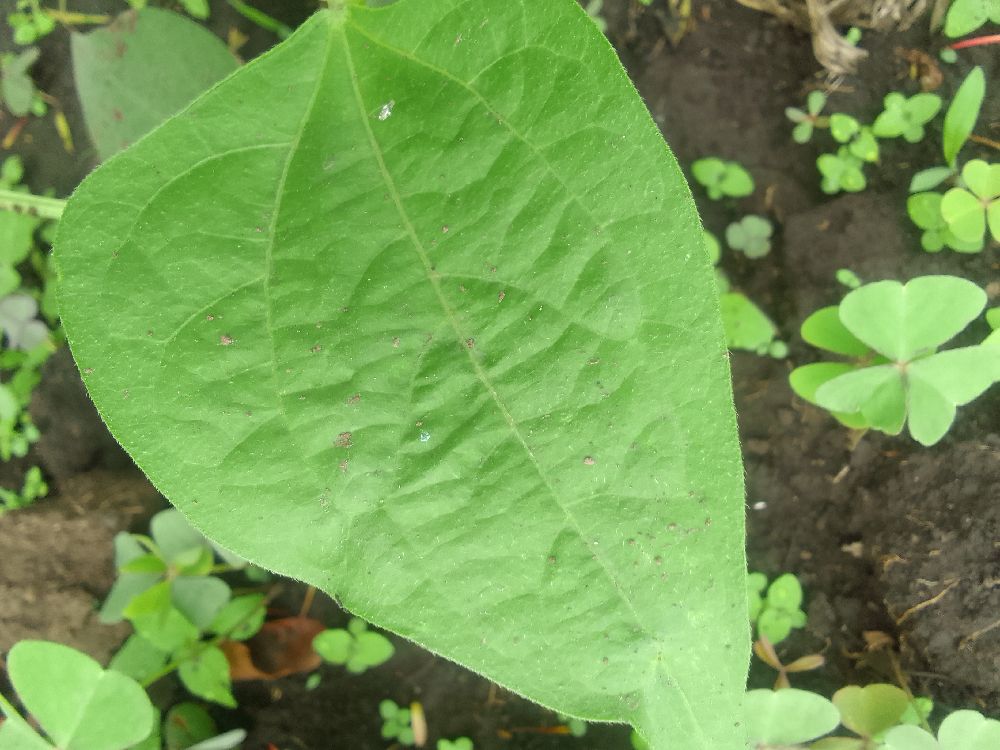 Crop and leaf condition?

common bean, healthy
